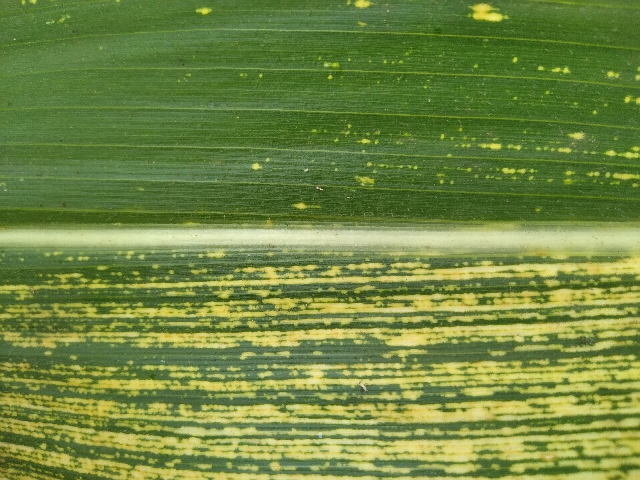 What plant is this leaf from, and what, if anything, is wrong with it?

maize, maize streak virus
